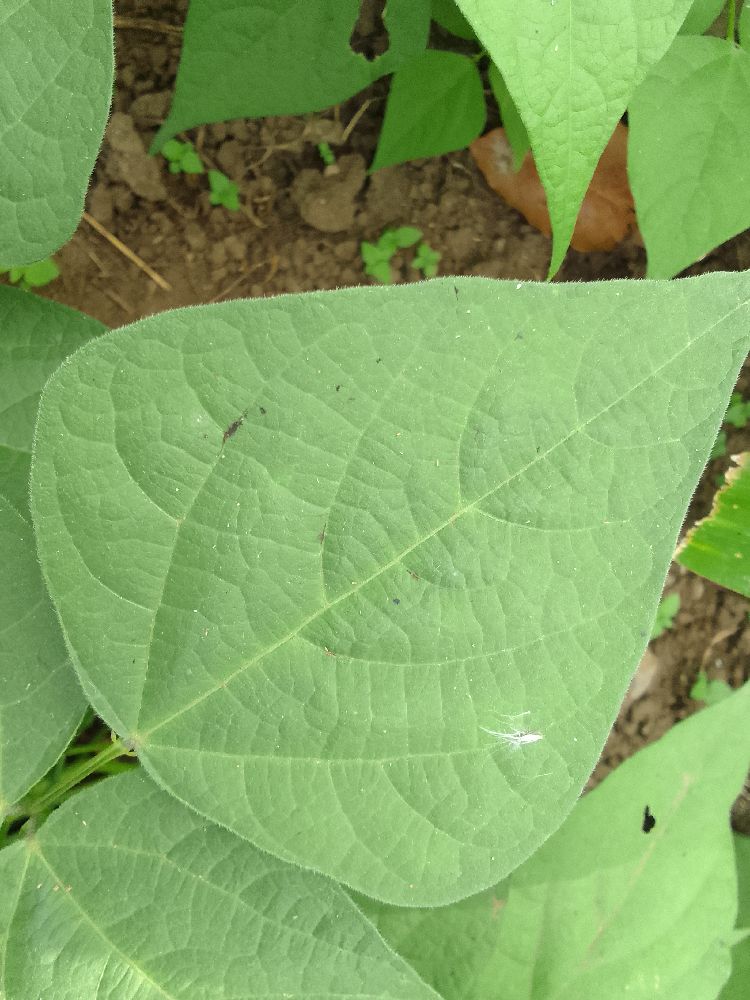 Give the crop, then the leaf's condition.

common bean, healthy
